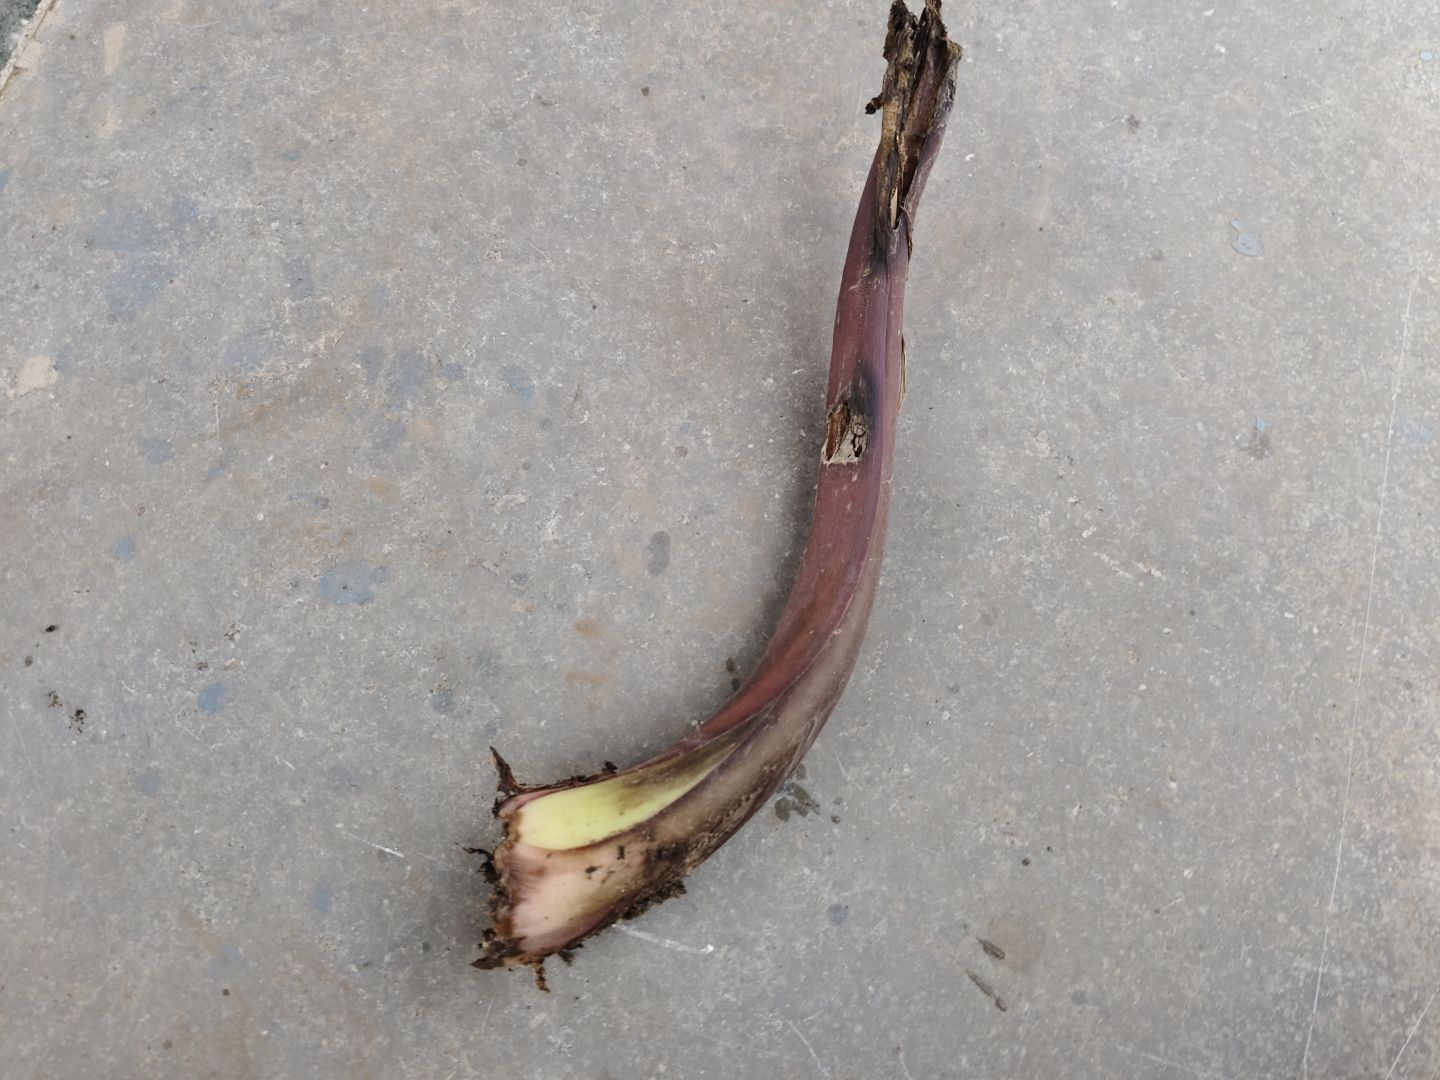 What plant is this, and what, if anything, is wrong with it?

taro, root rot
